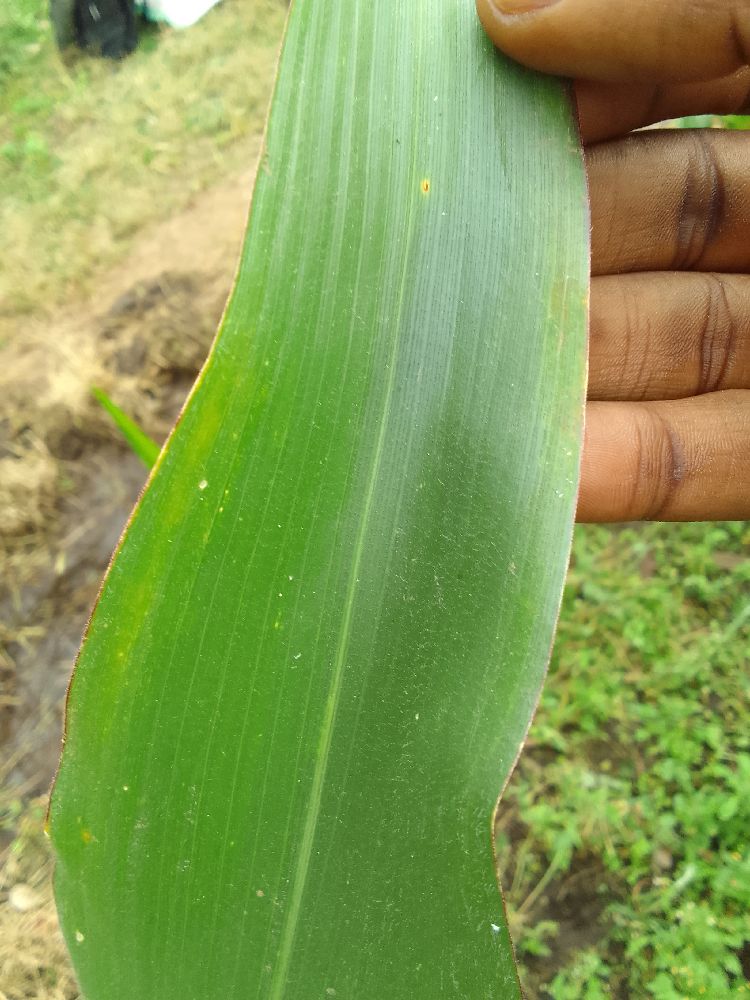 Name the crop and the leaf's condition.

maize, healthy
